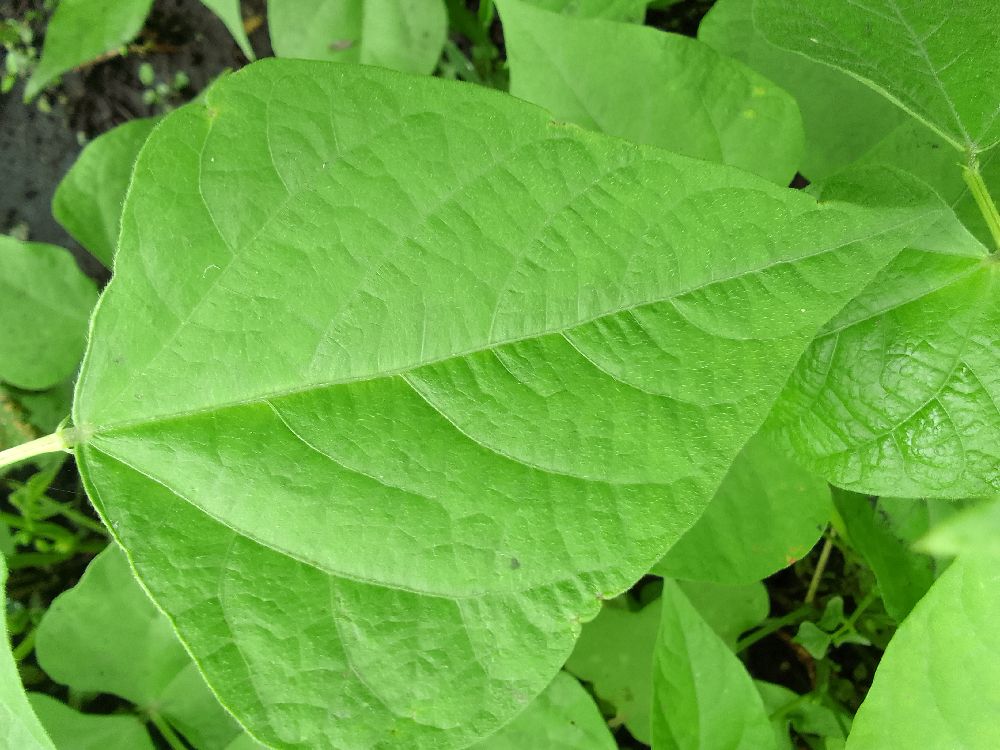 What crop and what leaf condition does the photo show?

common bean, healthy
